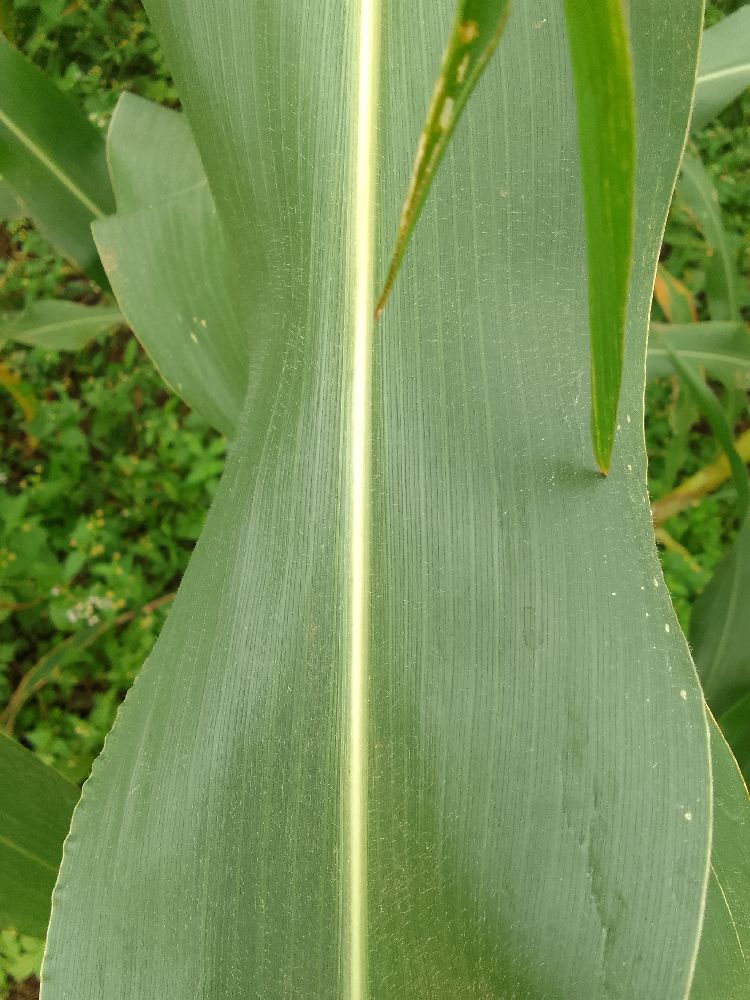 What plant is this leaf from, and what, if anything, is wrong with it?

maize, healthy
